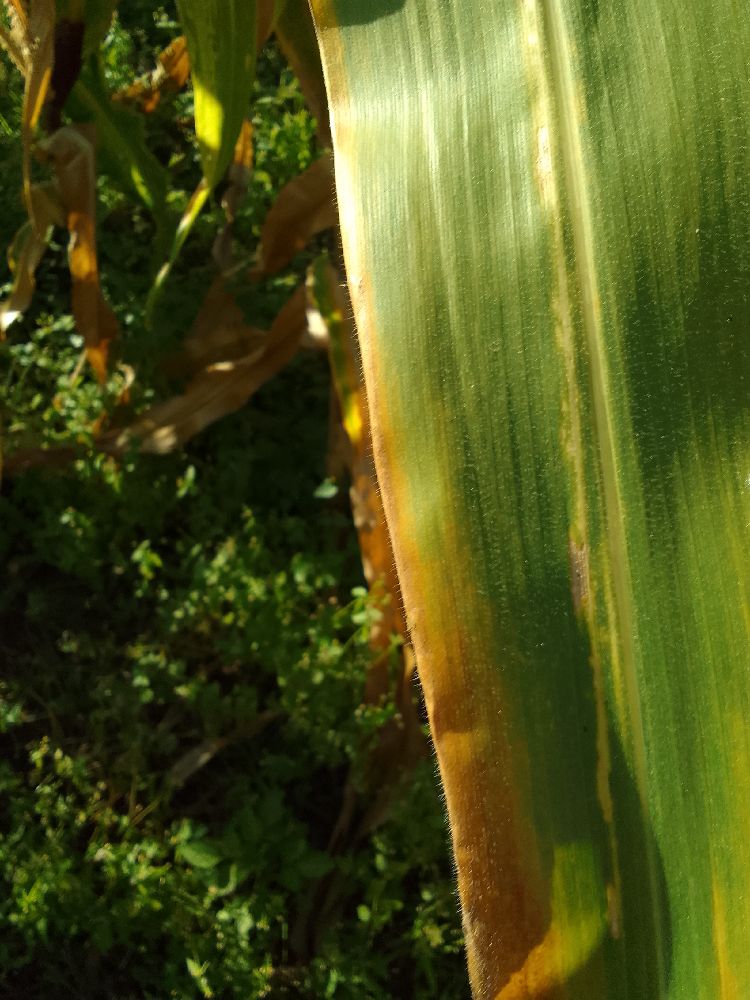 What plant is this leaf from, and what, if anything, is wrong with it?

maize, maize lethal necrosis
